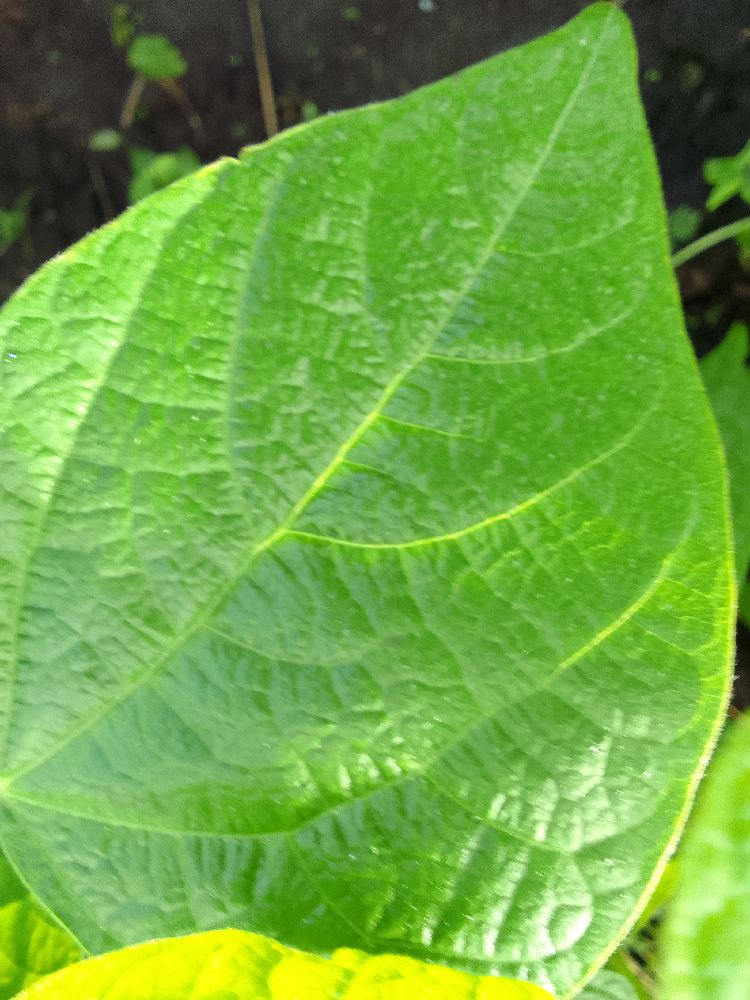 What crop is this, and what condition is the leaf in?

common bean, healthy
